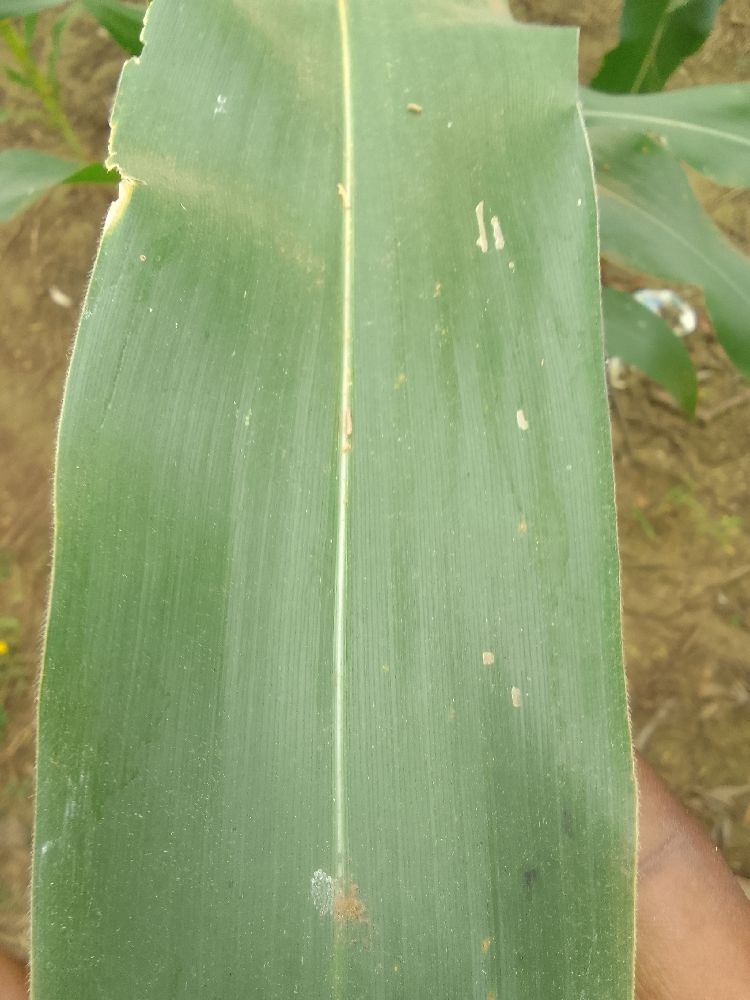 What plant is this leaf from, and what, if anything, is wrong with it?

maize, healthy
